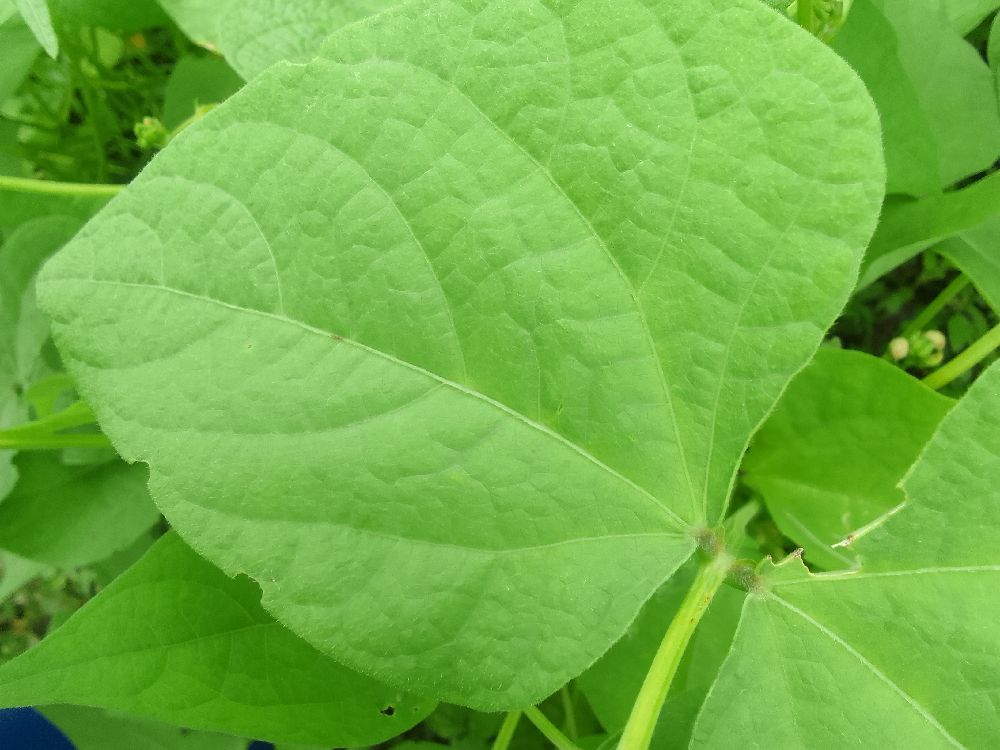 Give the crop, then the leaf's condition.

common bean, healthy
